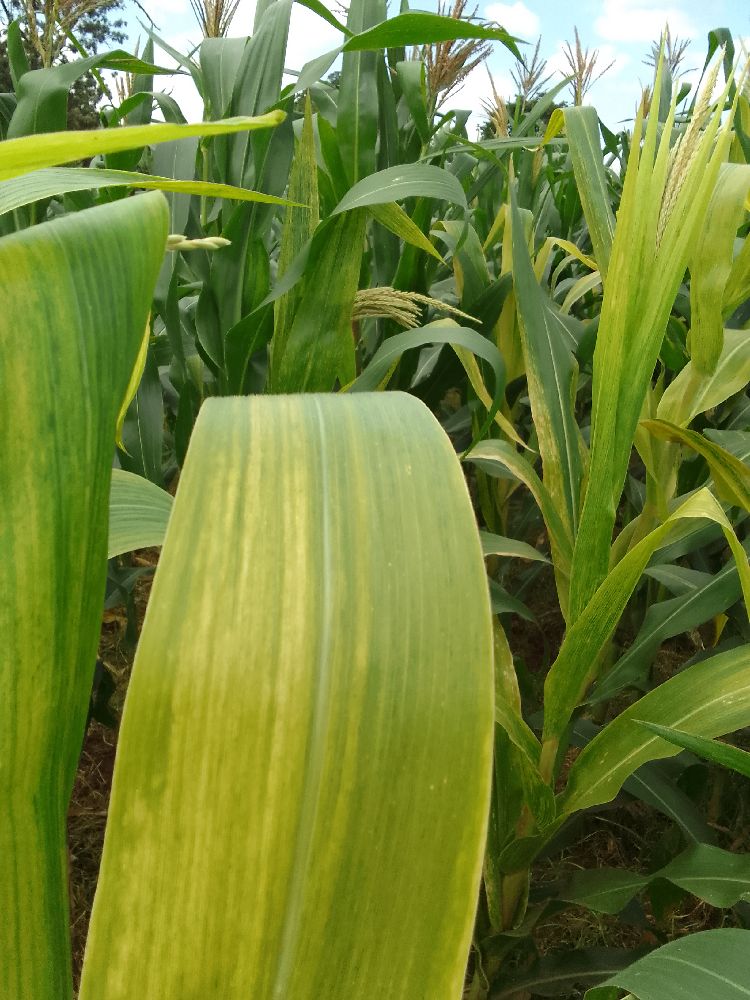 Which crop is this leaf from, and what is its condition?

maize, maize lethal necrosis
